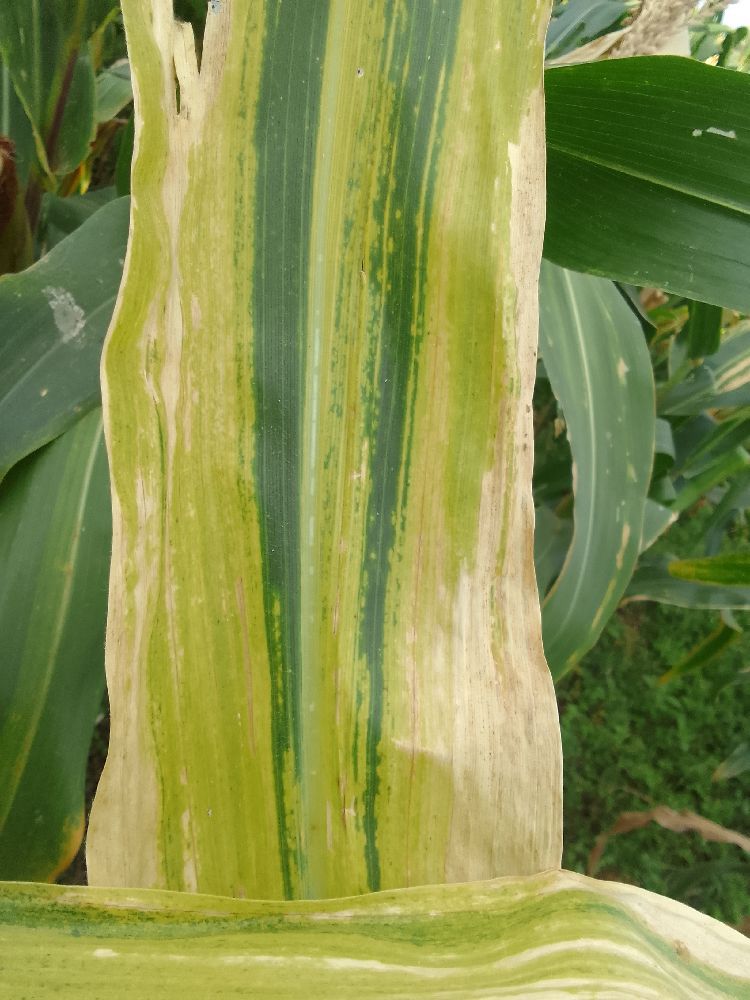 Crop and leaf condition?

maize, maize lethal necrosis
